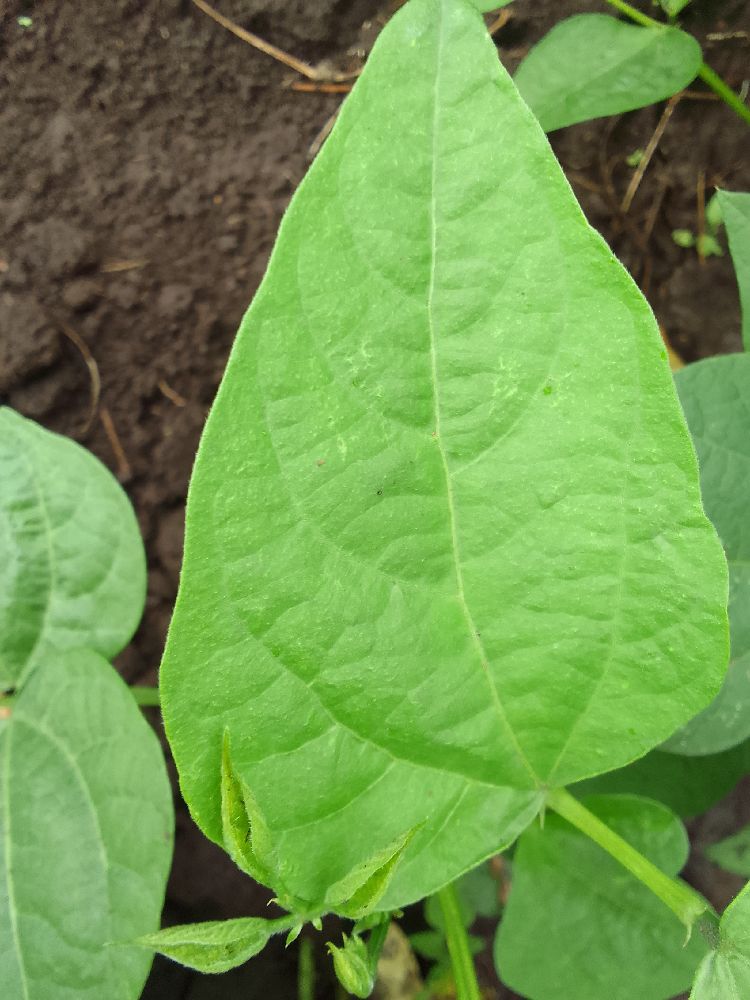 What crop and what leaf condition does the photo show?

common bean, healthy
